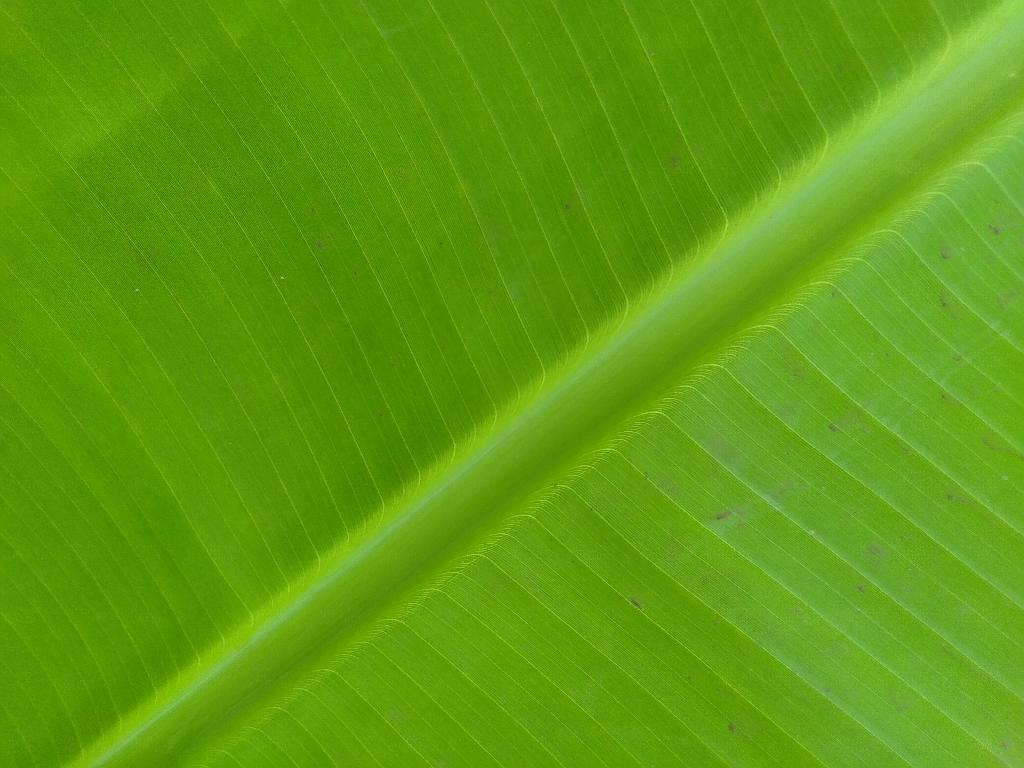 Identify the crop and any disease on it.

banana, healthy
